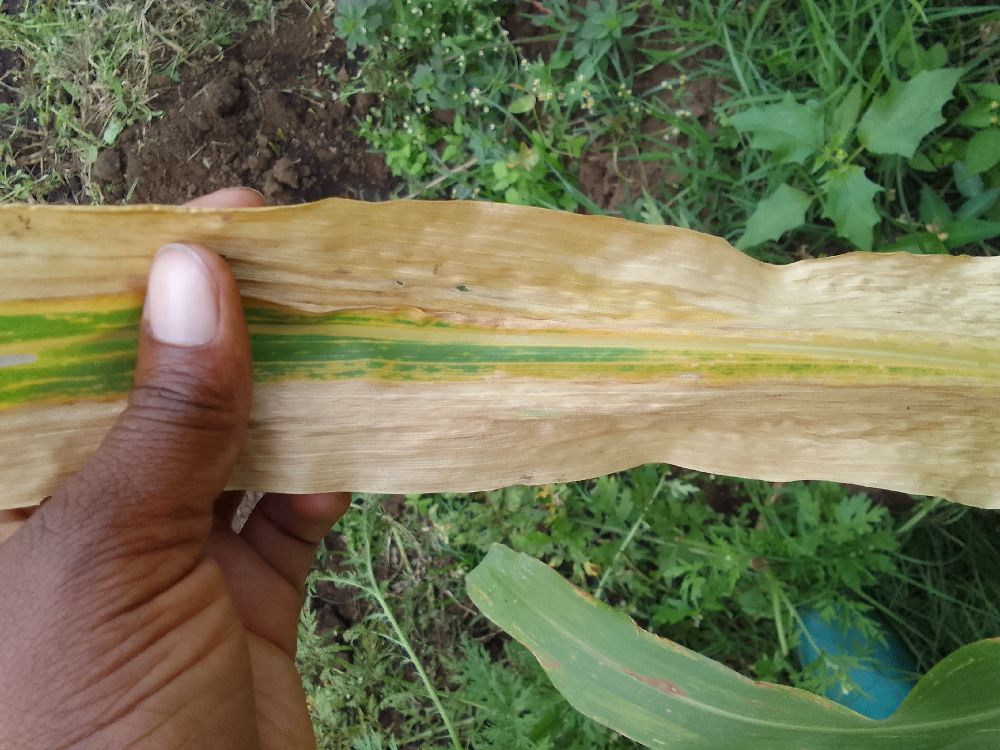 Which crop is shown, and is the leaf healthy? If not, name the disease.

maize, maize lethal necrosis
